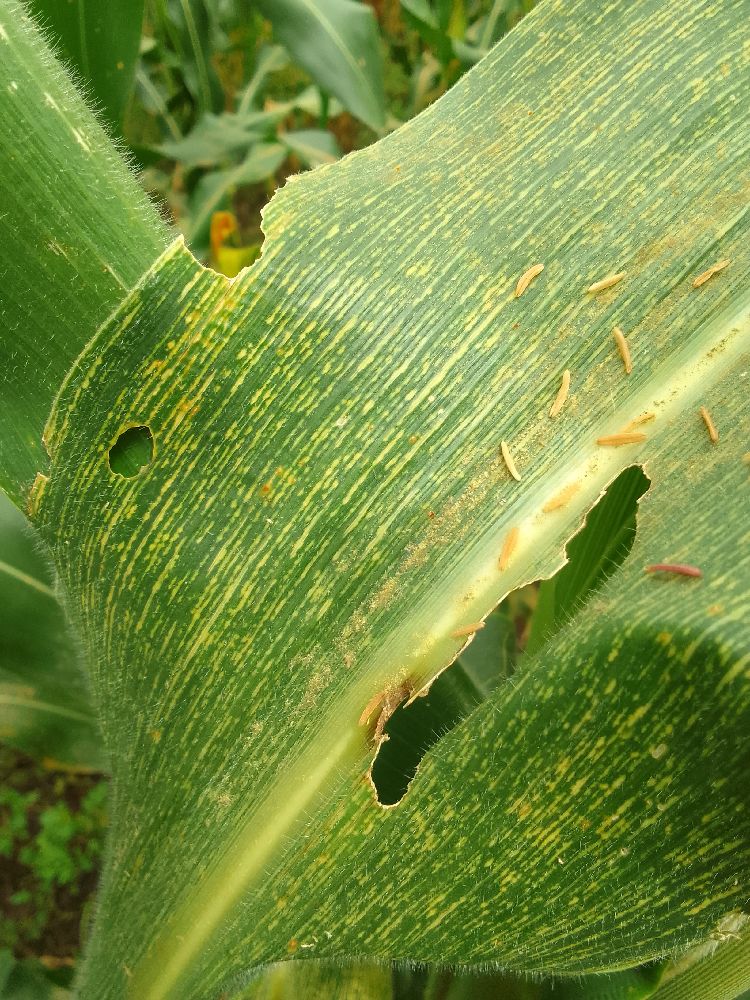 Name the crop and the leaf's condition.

maize, maize streak virus
